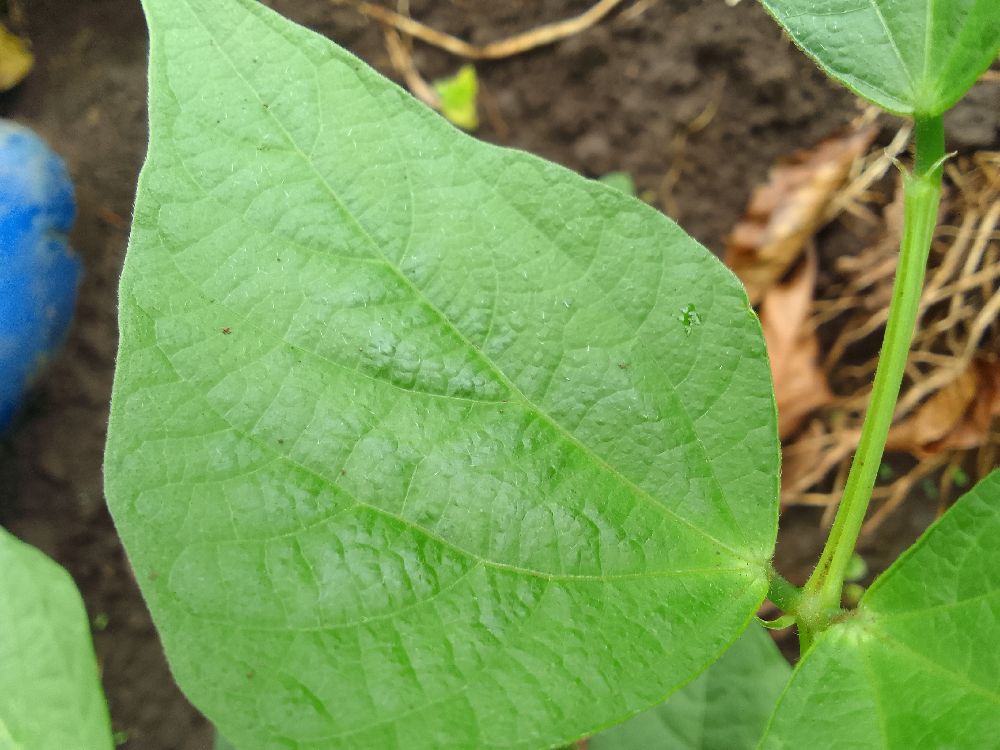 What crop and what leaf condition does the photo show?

common bean, healthy
